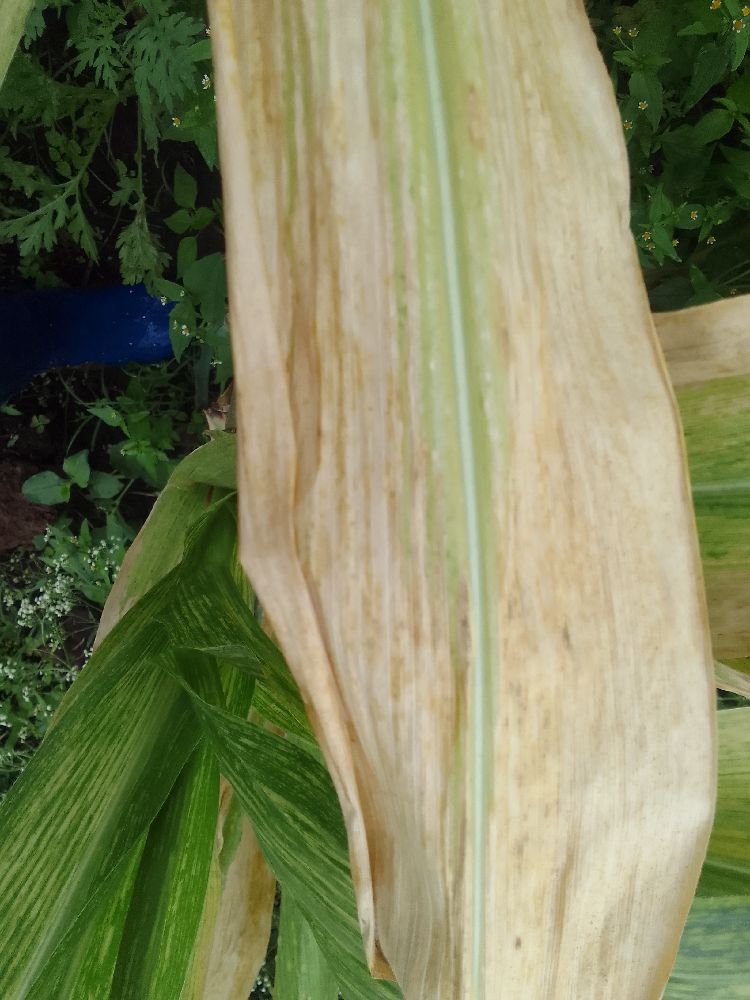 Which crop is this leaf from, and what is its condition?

maize, maize lethal necrosis
